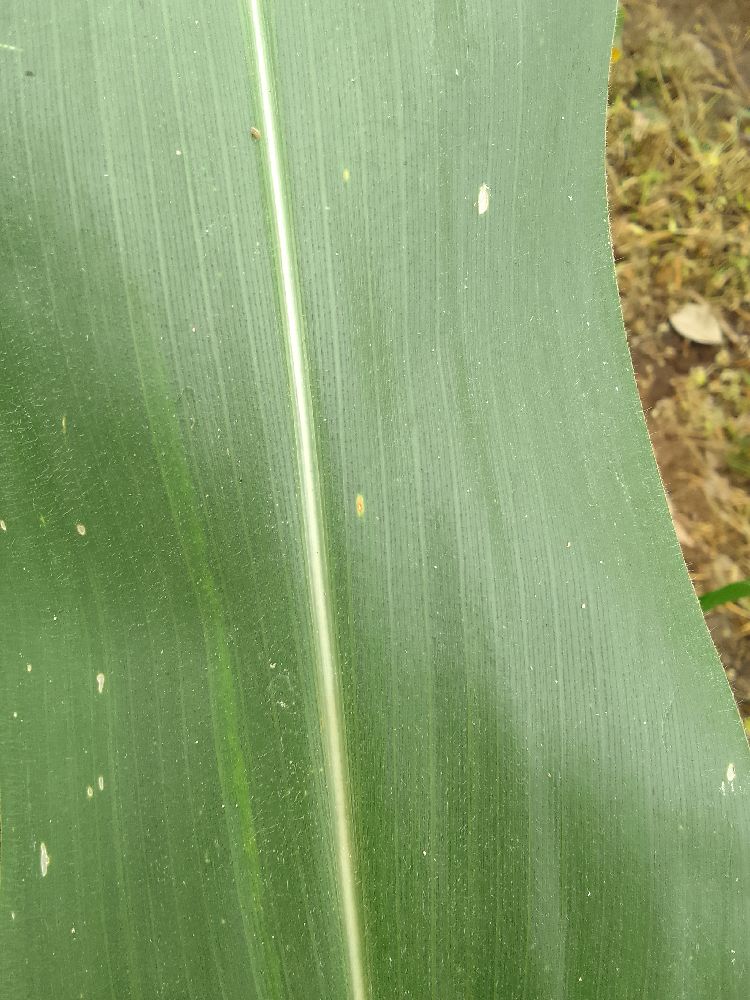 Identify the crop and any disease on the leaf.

maize, healthy
